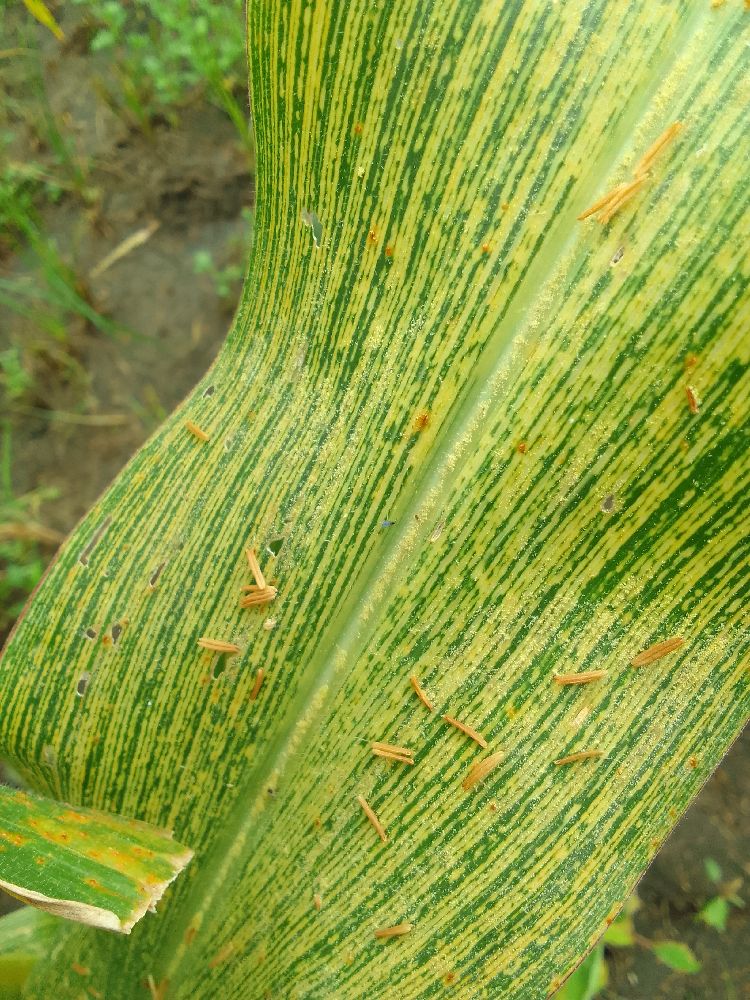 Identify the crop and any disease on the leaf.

maize, maize streak virus
